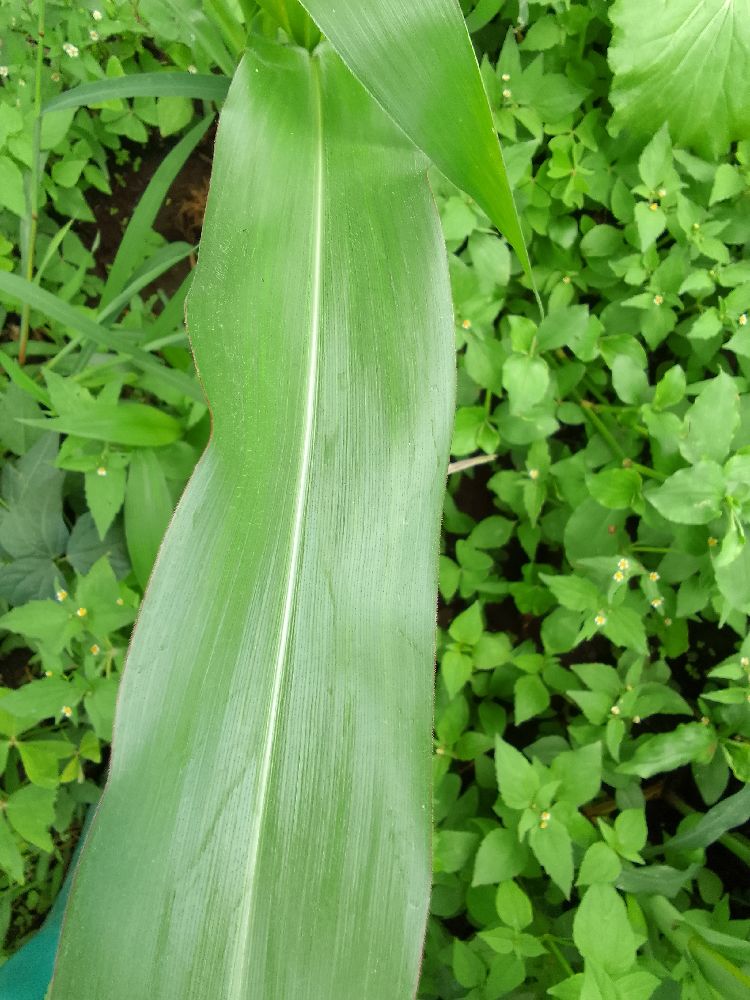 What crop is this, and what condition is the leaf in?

maize, healthy
